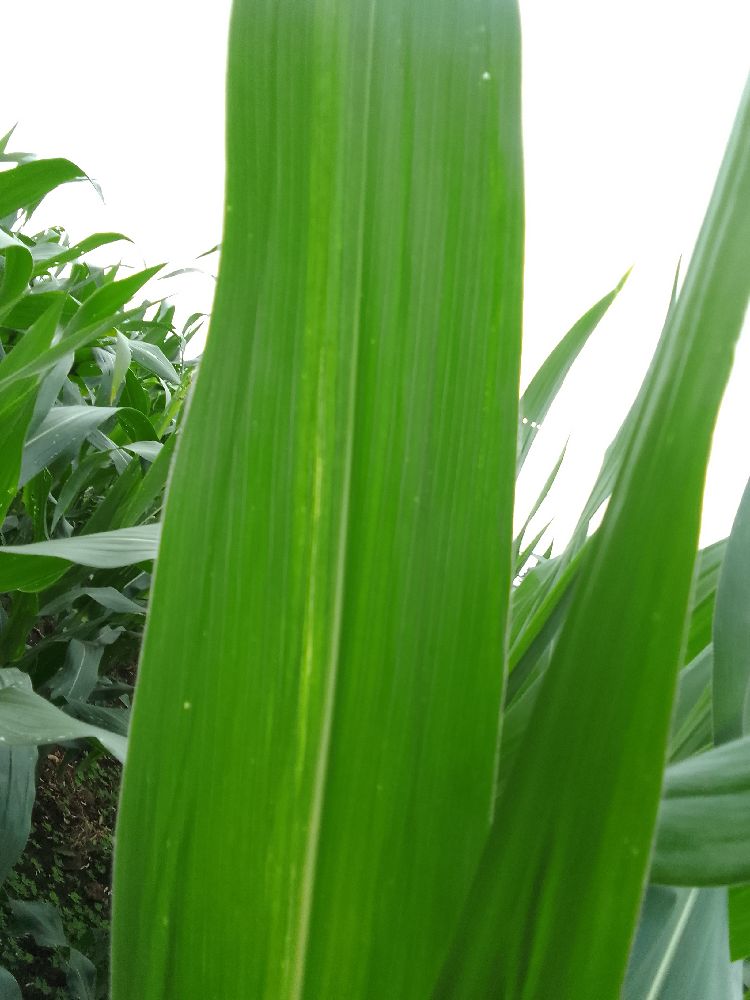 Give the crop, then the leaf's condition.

maize, maize lethal necrosis
